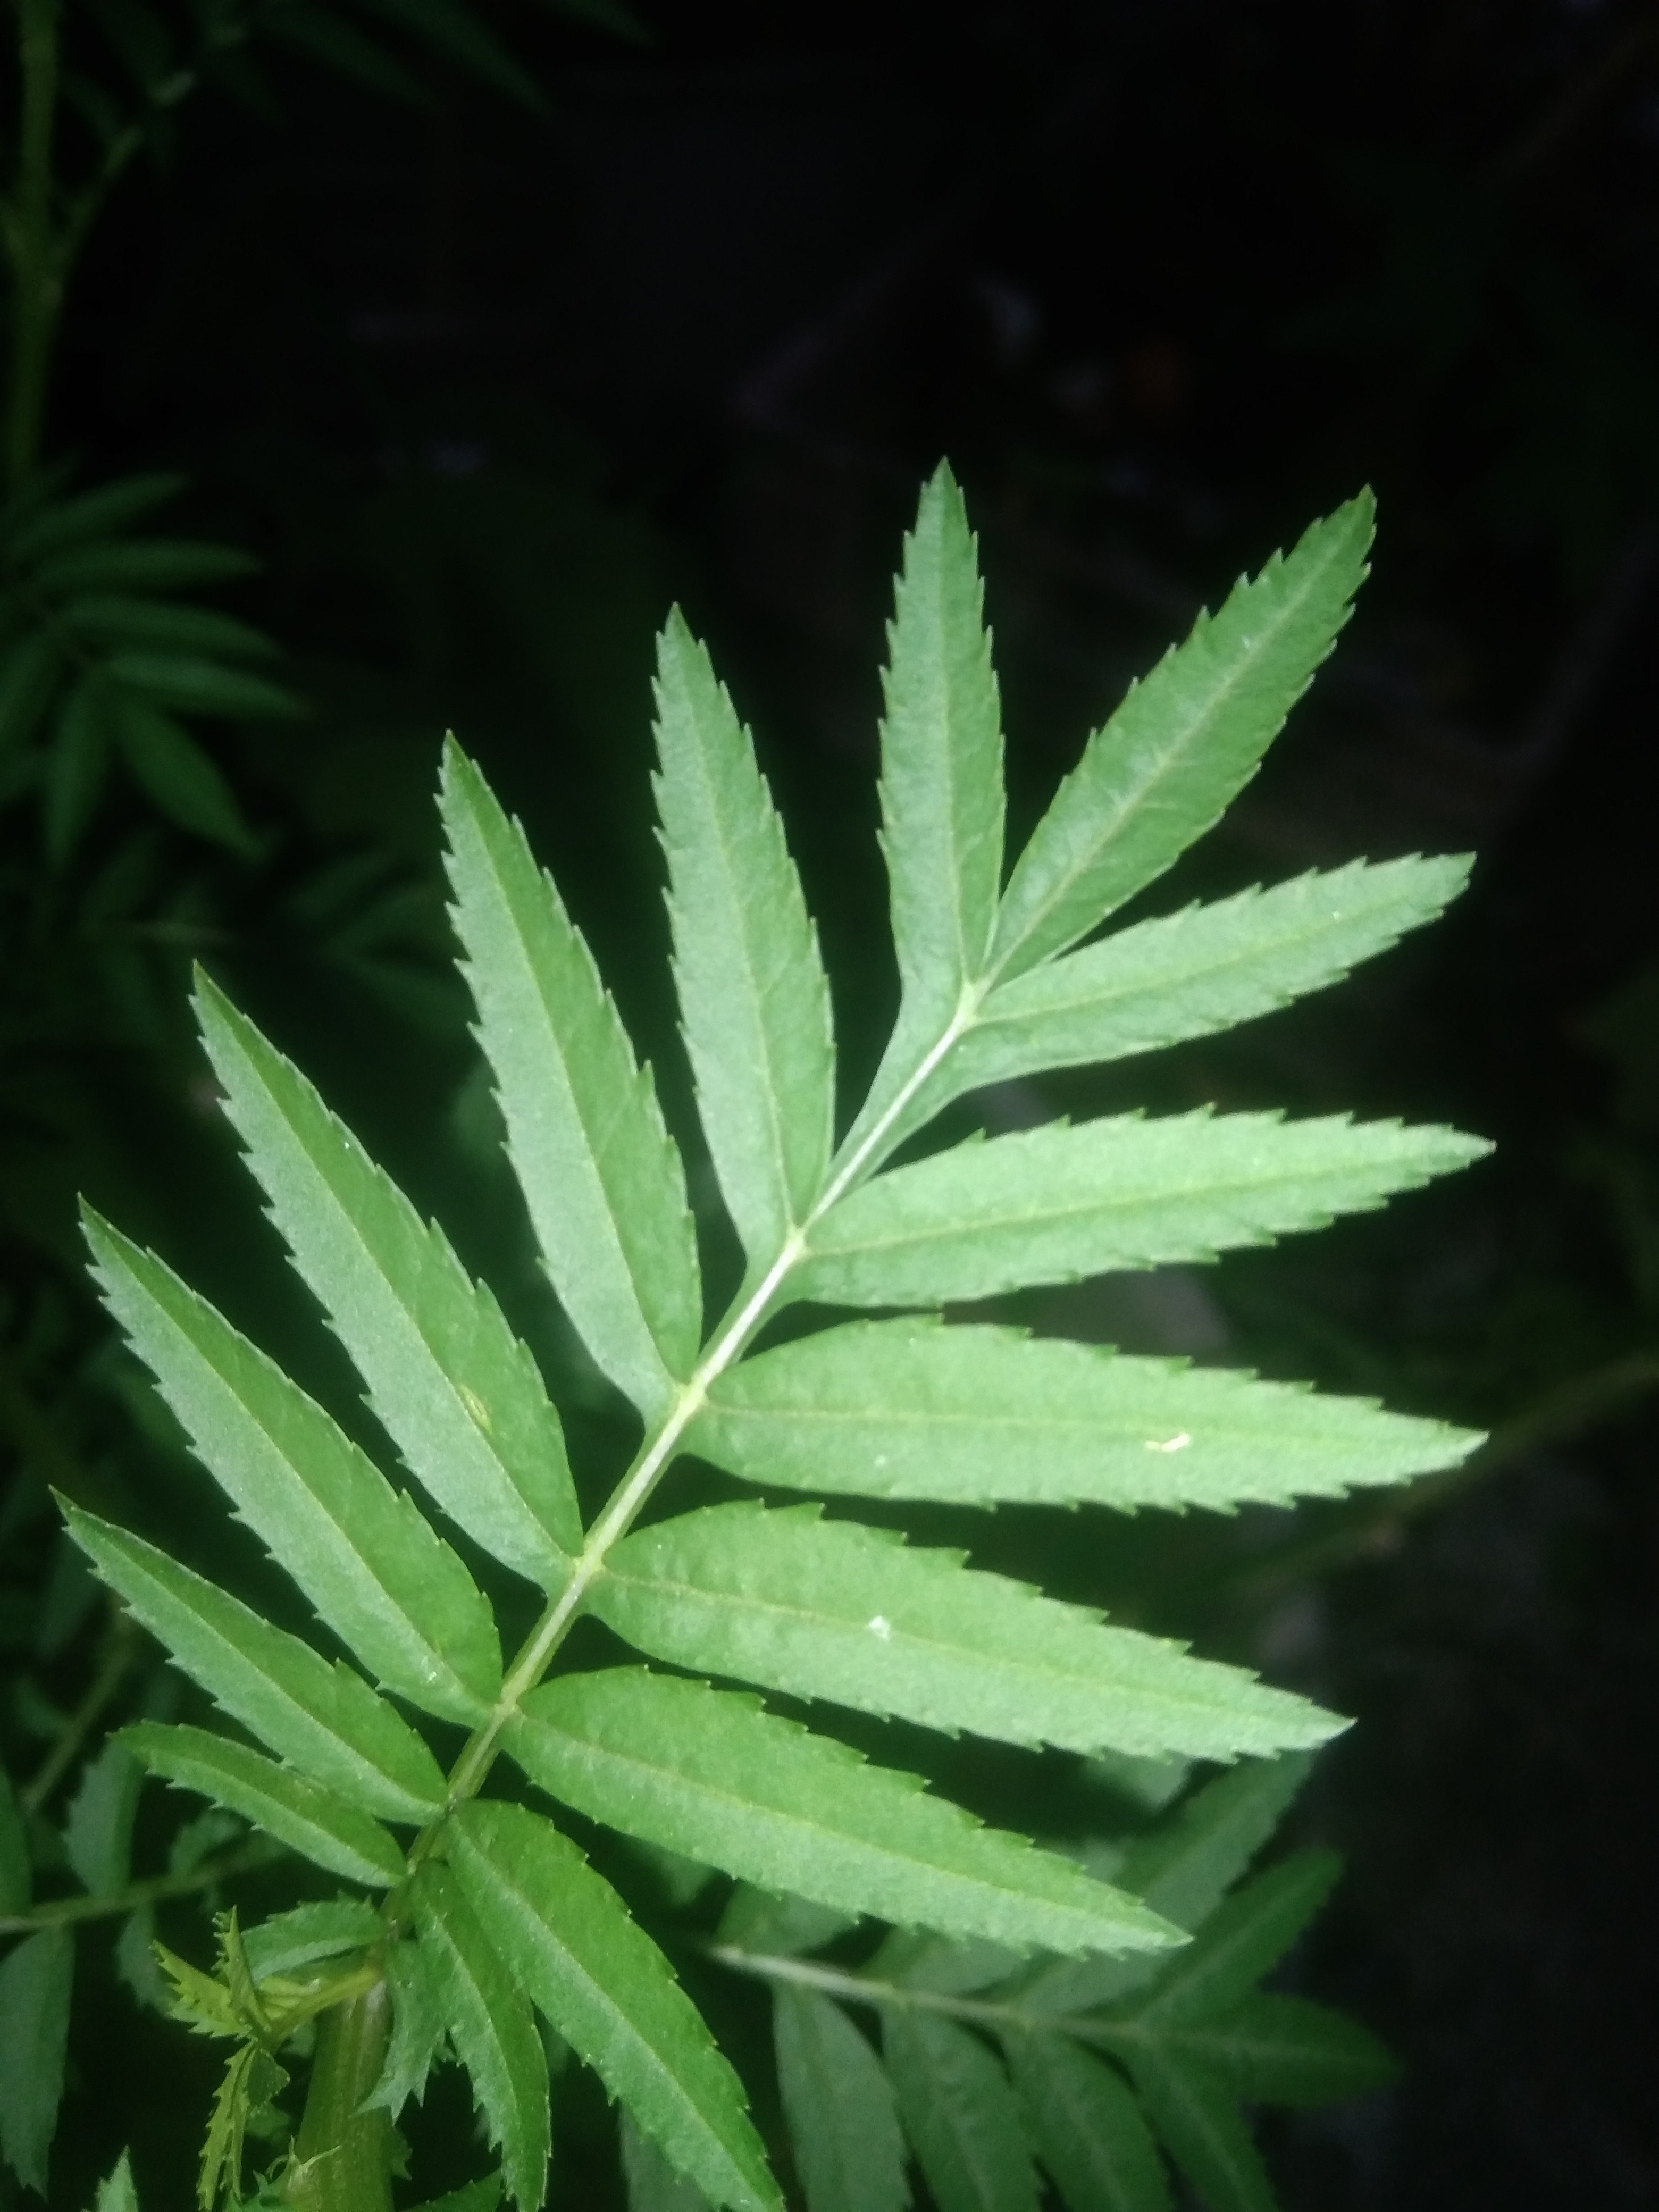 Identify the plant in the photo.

marigold
